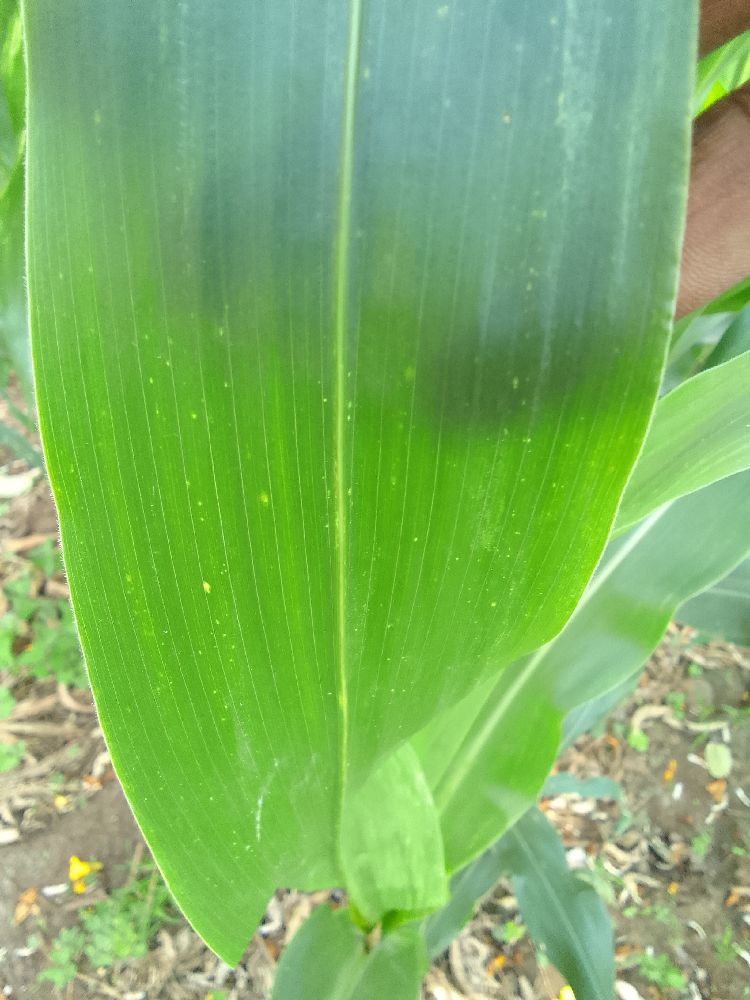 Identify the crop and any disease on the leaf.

maize, healthy
